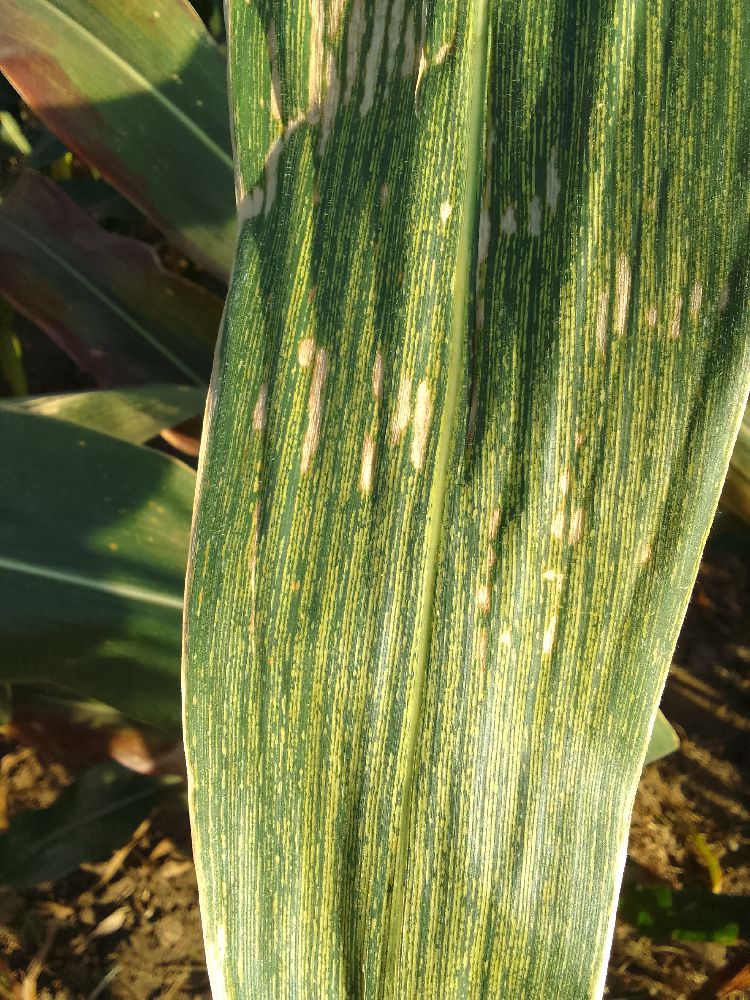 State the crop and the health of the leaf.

maize, maize streak virus
